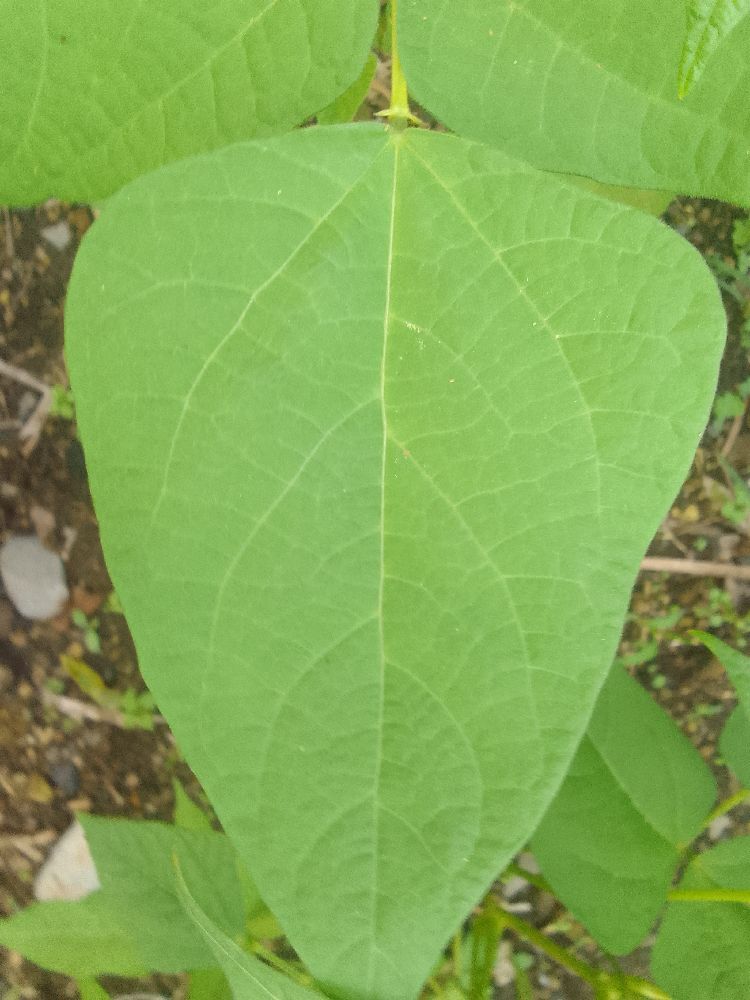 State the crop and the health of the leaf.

common bean, healthy
